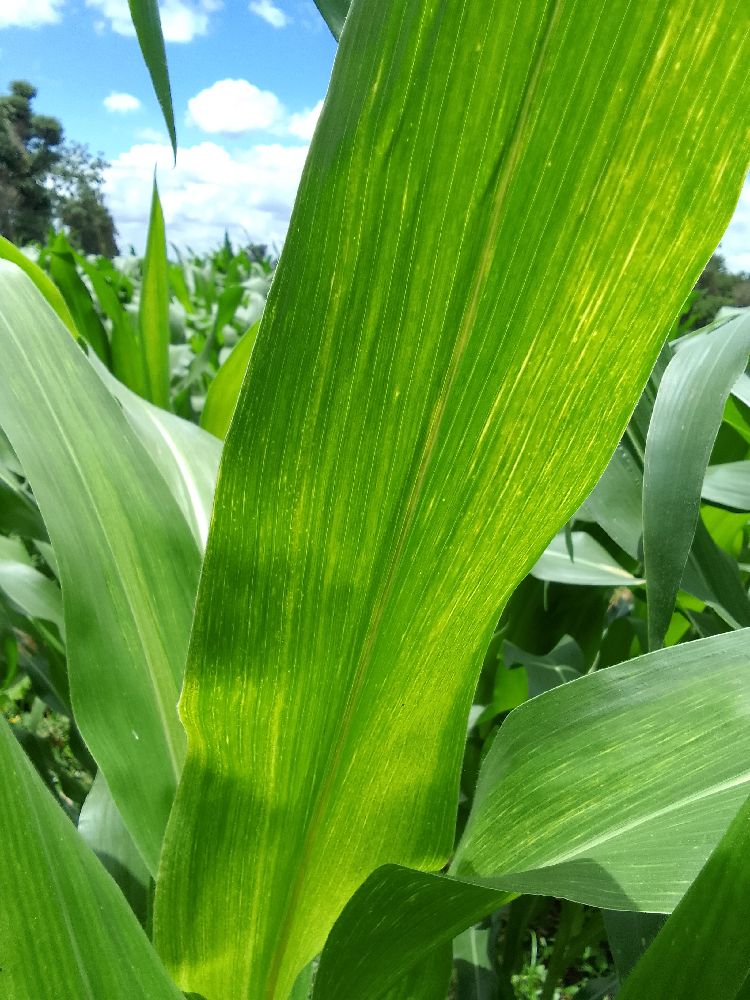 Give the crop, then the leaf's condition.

maize, maize lethal necrosis
